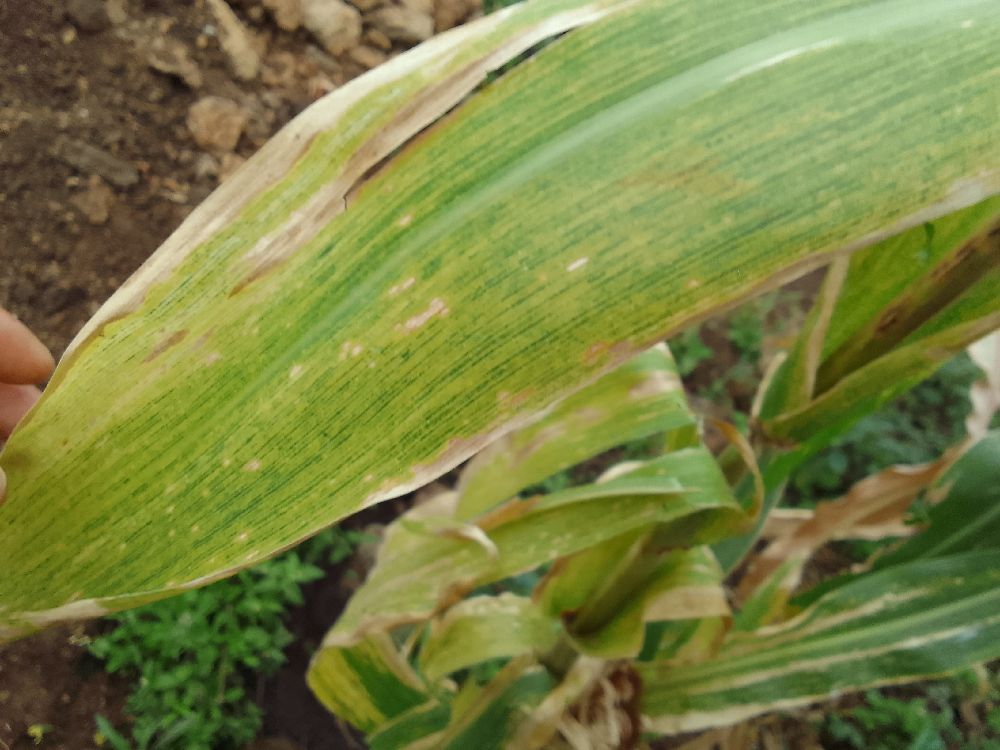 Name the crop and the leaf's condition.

maize, maize lethal necrosis
